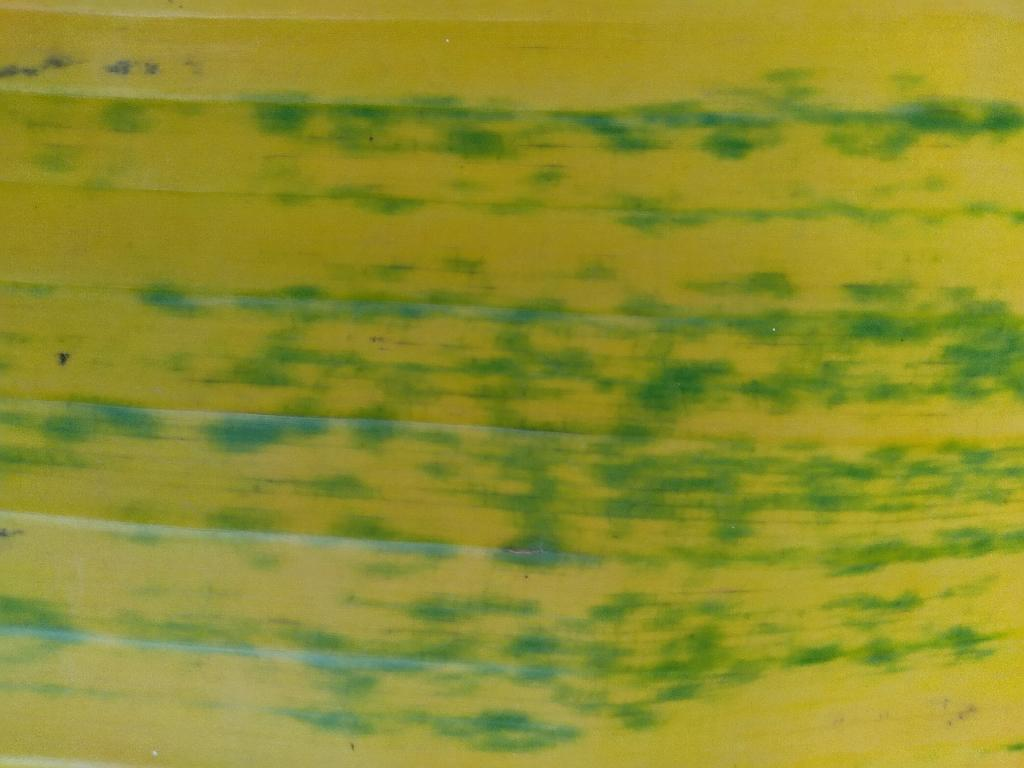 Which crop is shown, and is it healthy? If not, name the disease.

banana, fusarium wilt race 1
